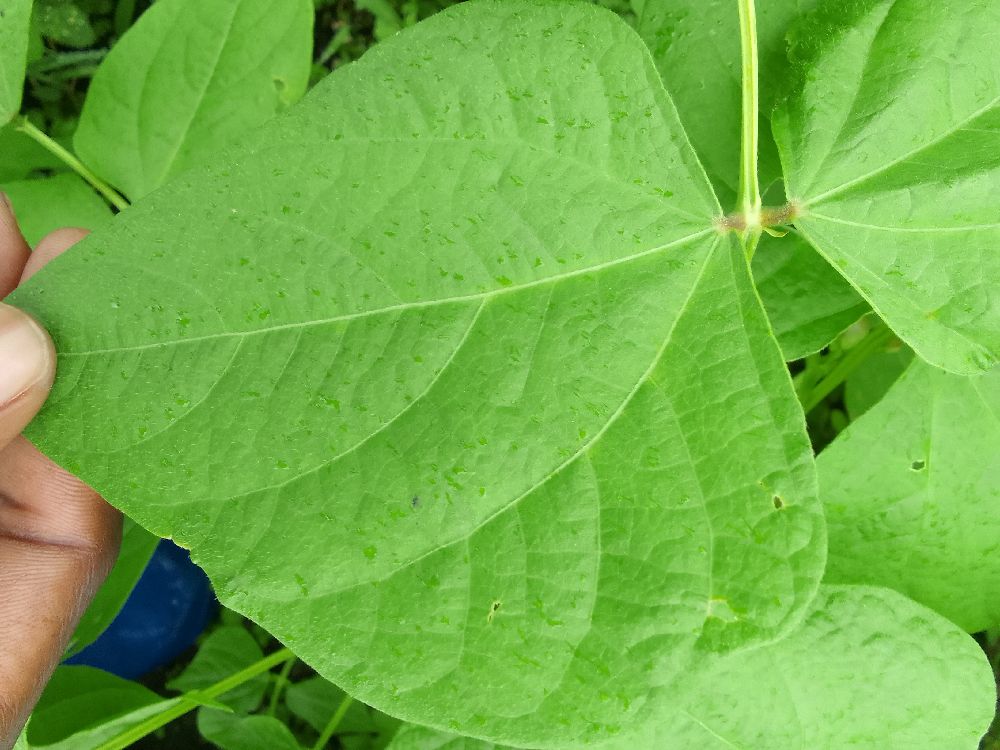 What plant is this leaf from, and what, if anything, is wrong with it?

common bean, healthy
